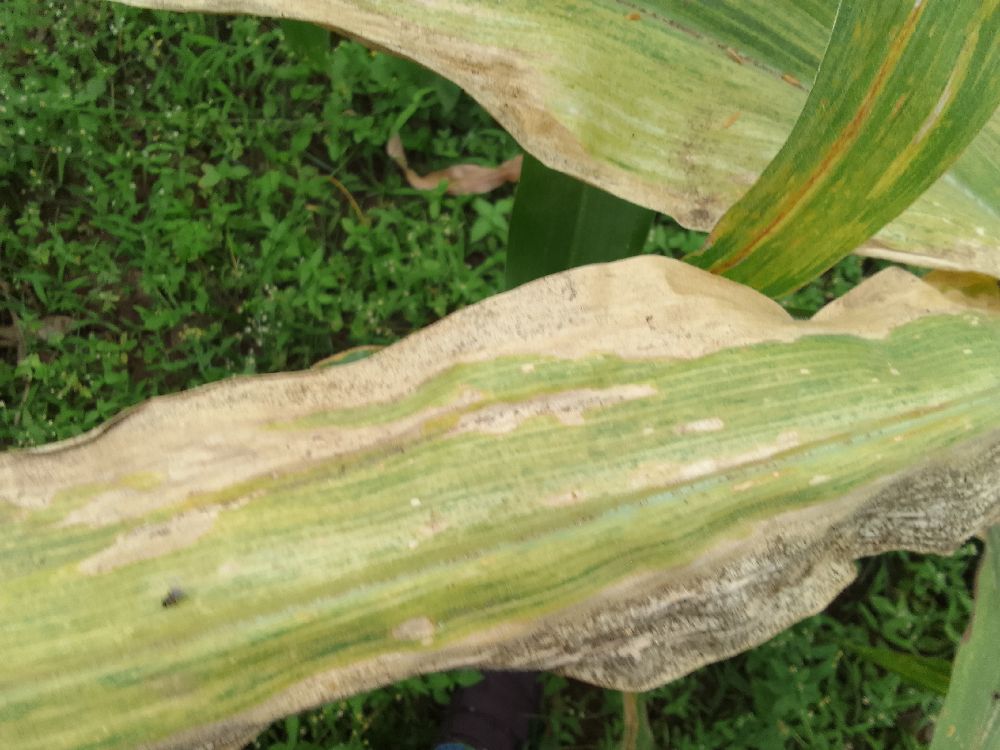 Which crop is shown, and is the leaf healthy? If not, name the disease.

maize, maize lethal necrosis
